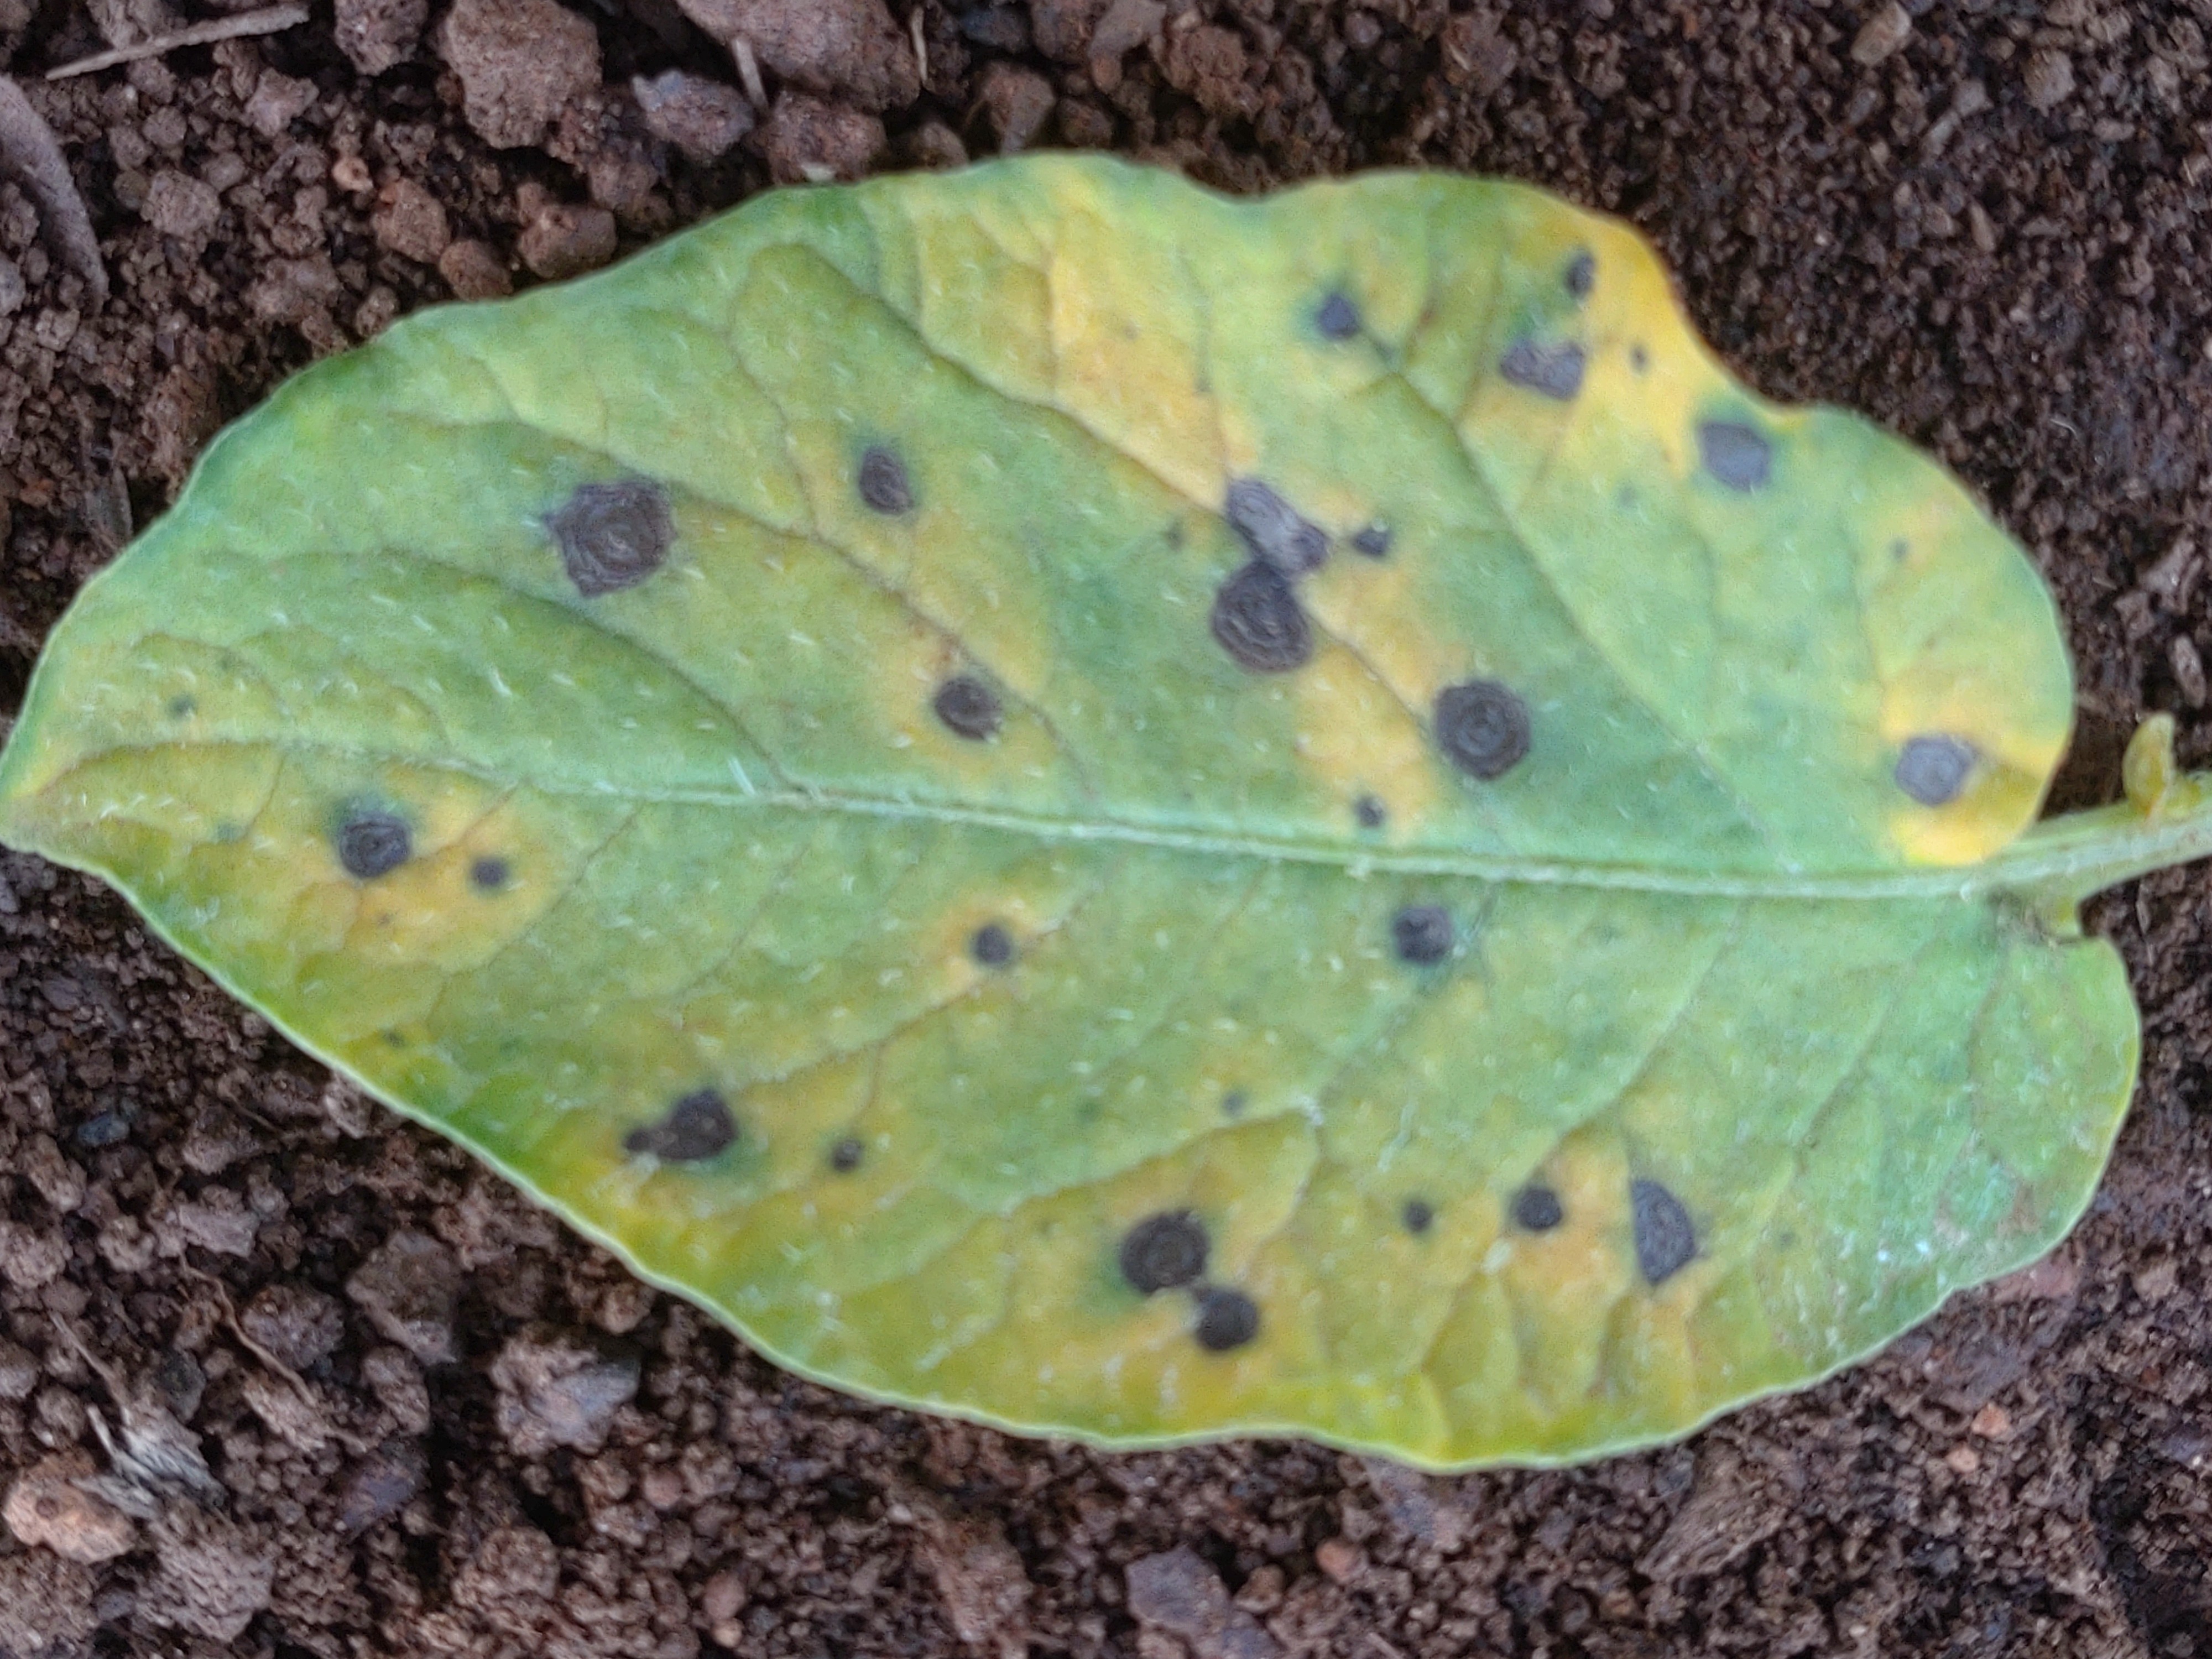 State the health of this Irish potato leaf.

late blight
